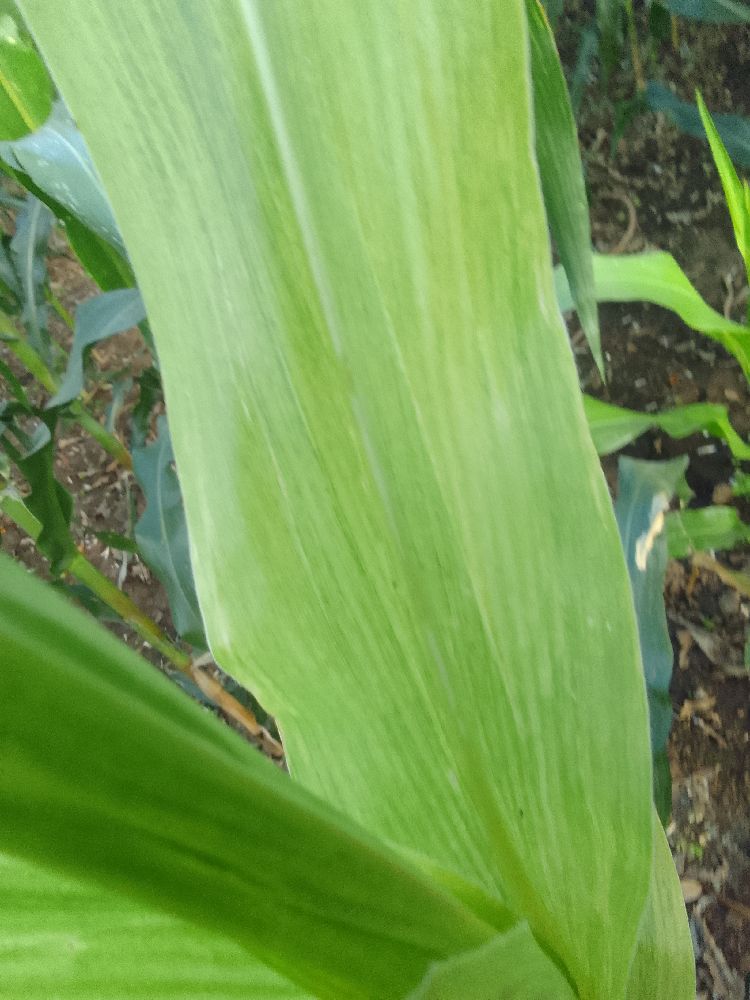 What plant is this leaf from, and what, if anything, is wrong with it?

maize, maize lethal necrosis
